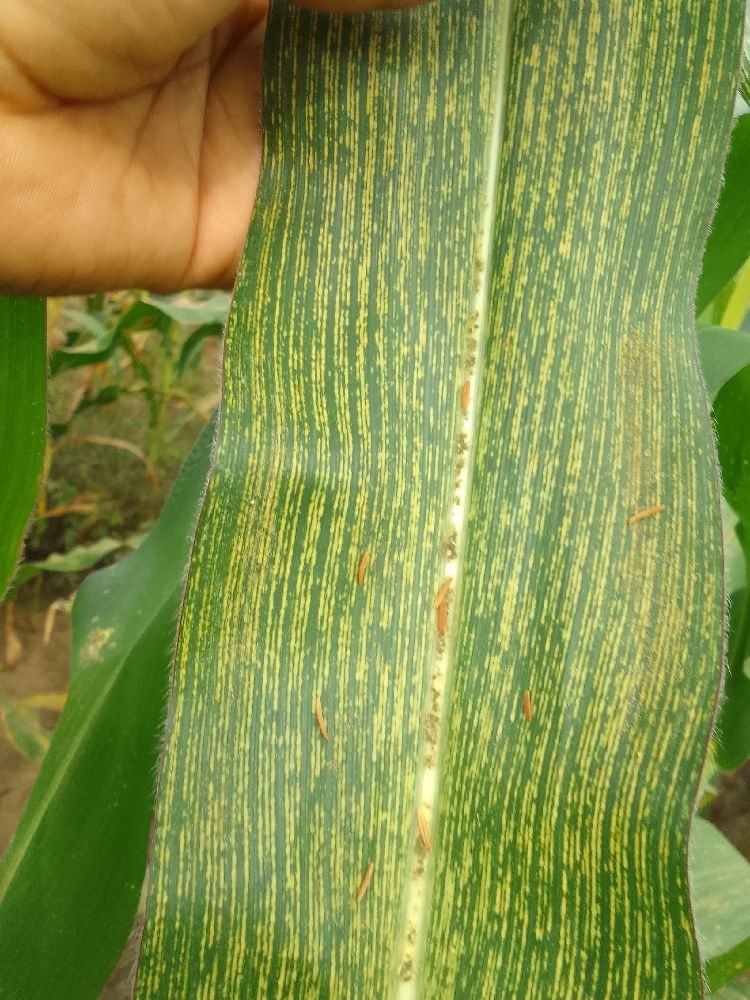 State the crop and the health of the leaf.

maize, maize streak virus
